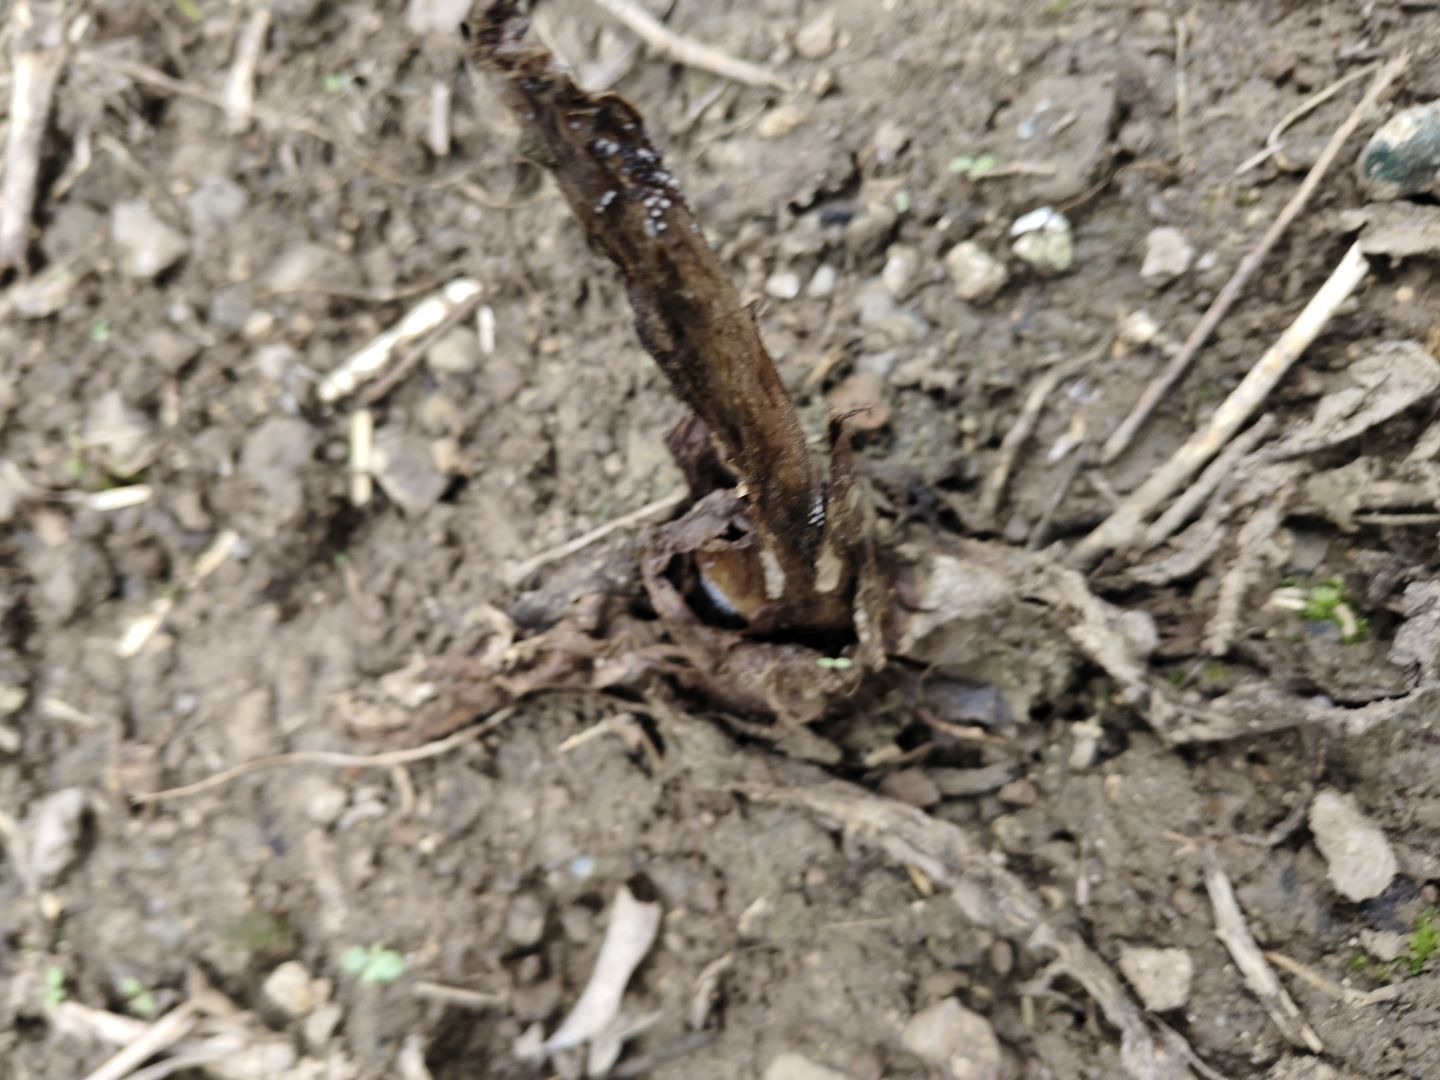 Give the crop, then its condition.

taro, root rot
